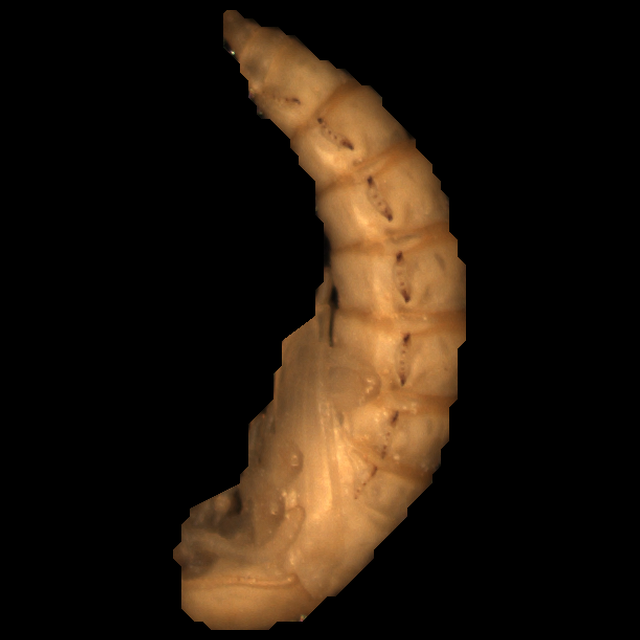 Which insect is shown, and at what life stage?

mealworm pupa
